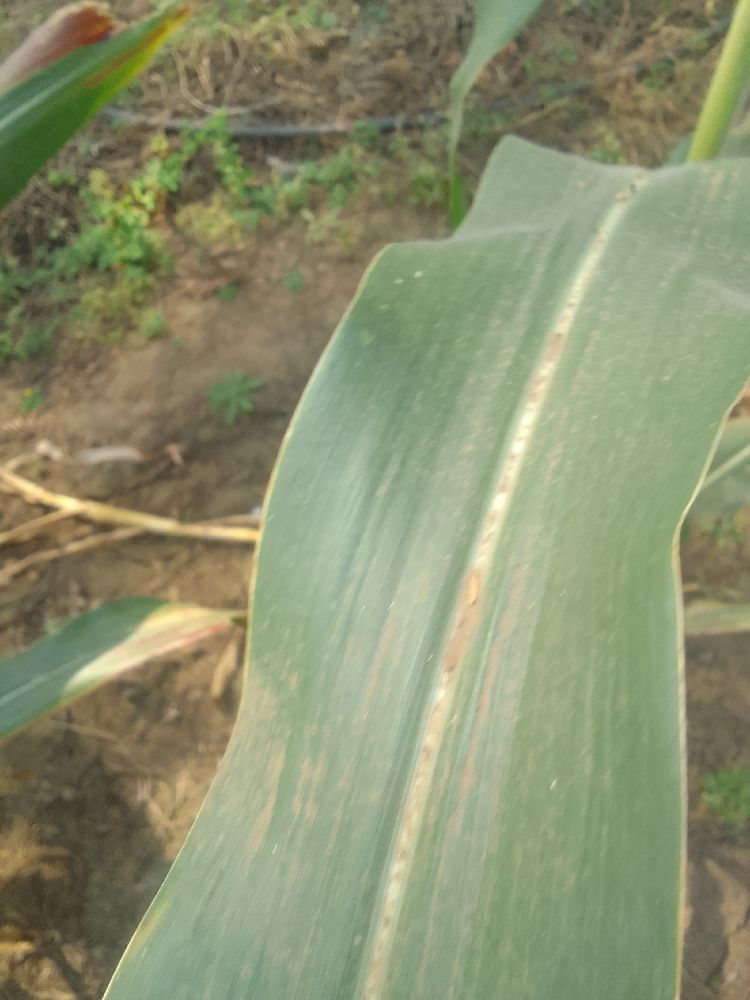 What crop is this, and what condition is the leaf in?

maize, healthy
